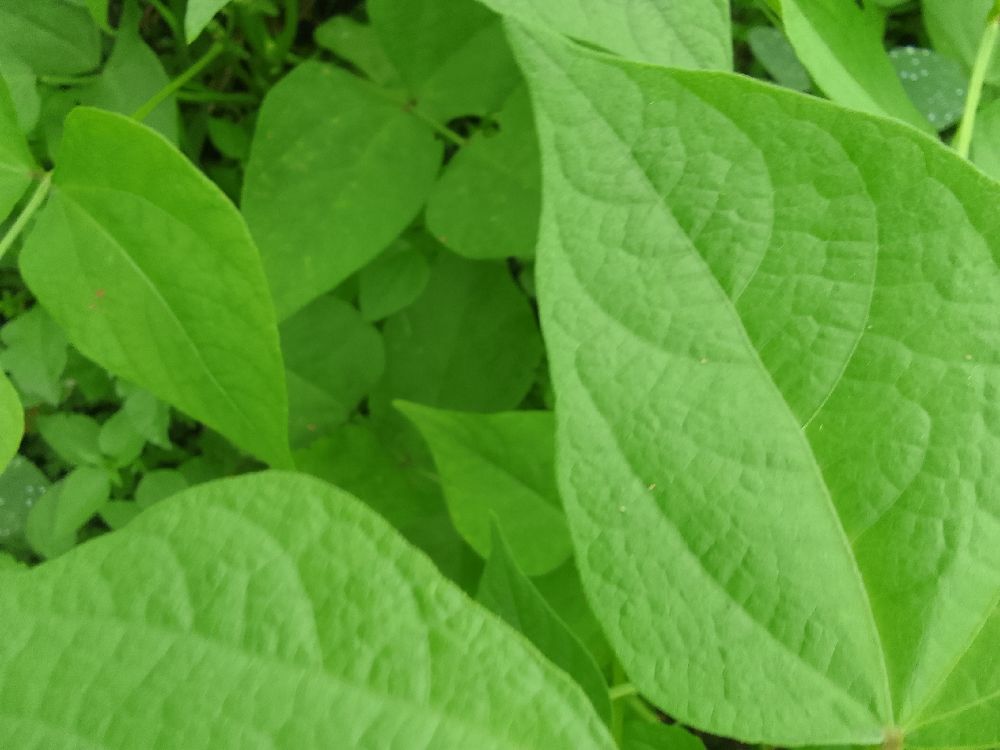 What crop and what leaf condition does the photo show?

common bean, healthy
